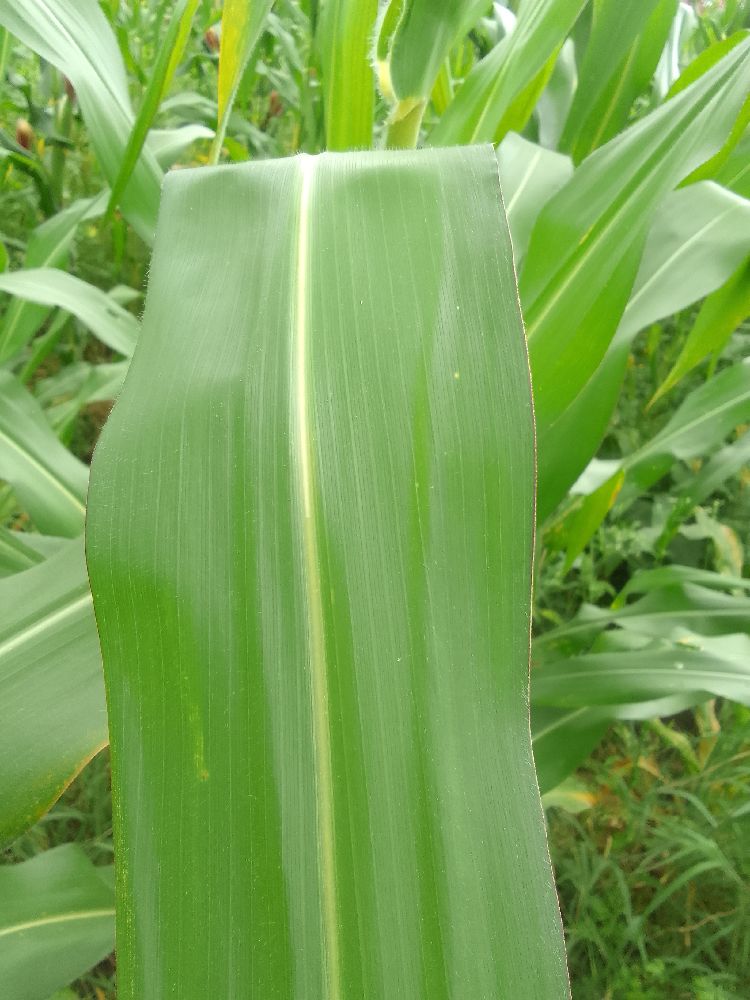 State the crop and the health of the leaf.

maize, healthy
